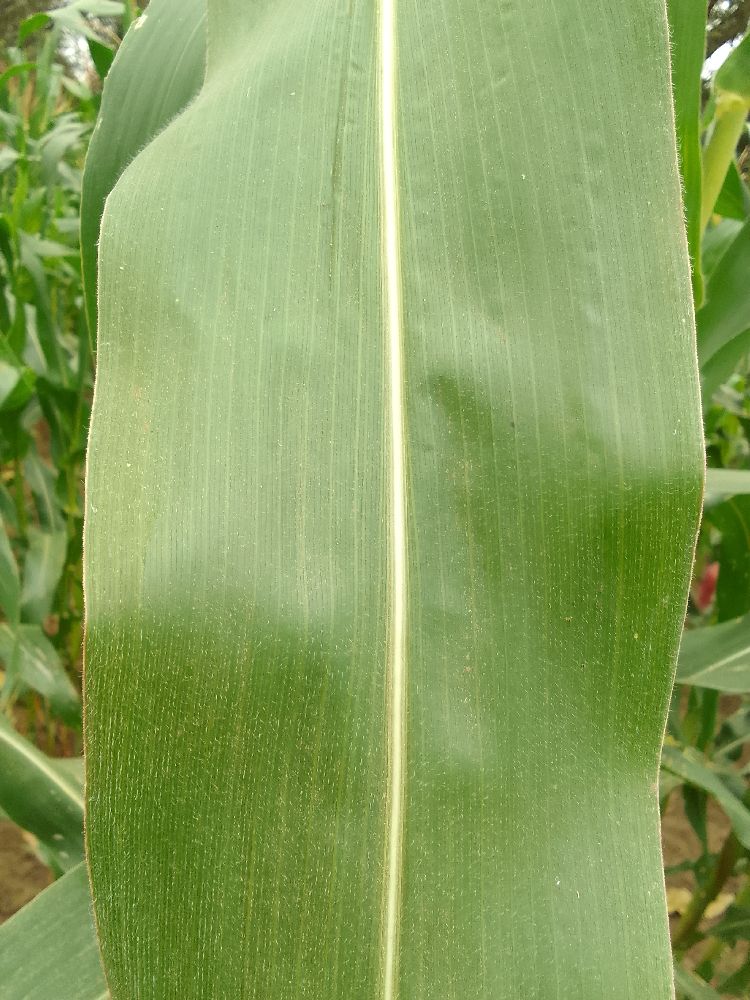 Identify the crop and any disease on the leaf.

maize, healthy
